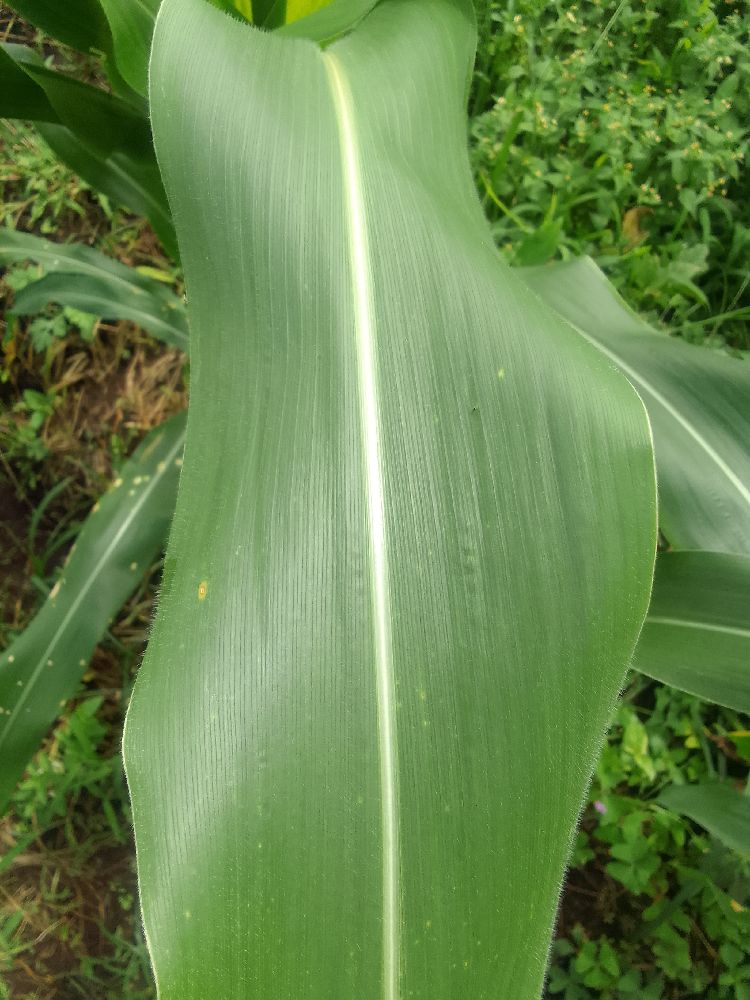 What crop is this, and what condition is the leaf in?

maize, healthy
